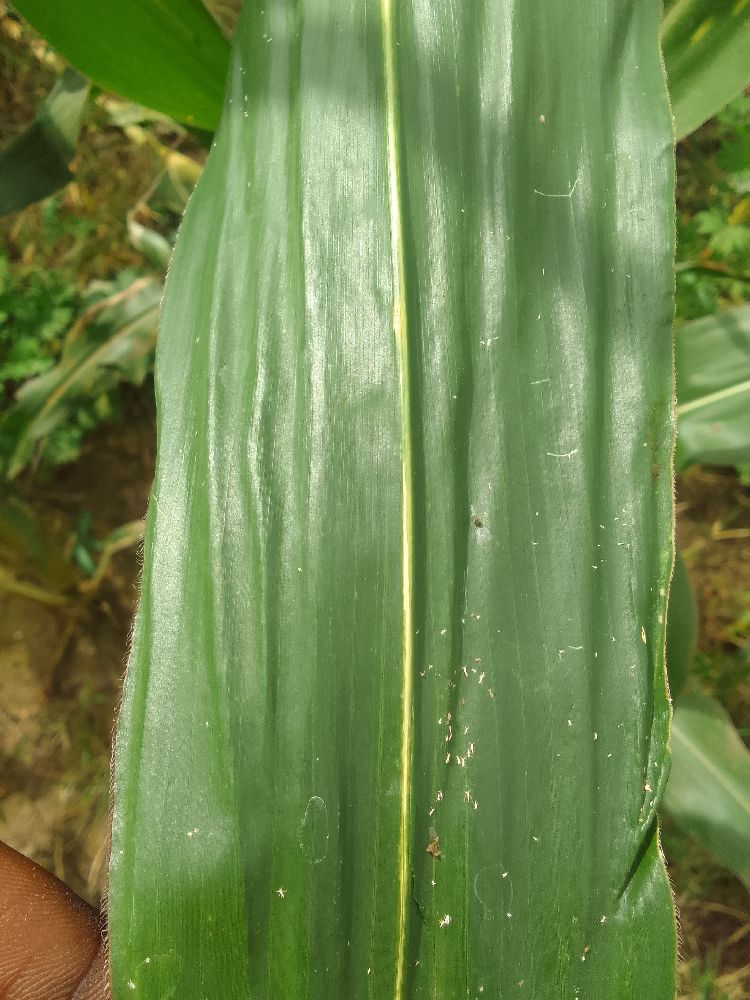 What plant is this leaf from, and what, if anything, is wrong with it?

maize, healthy
